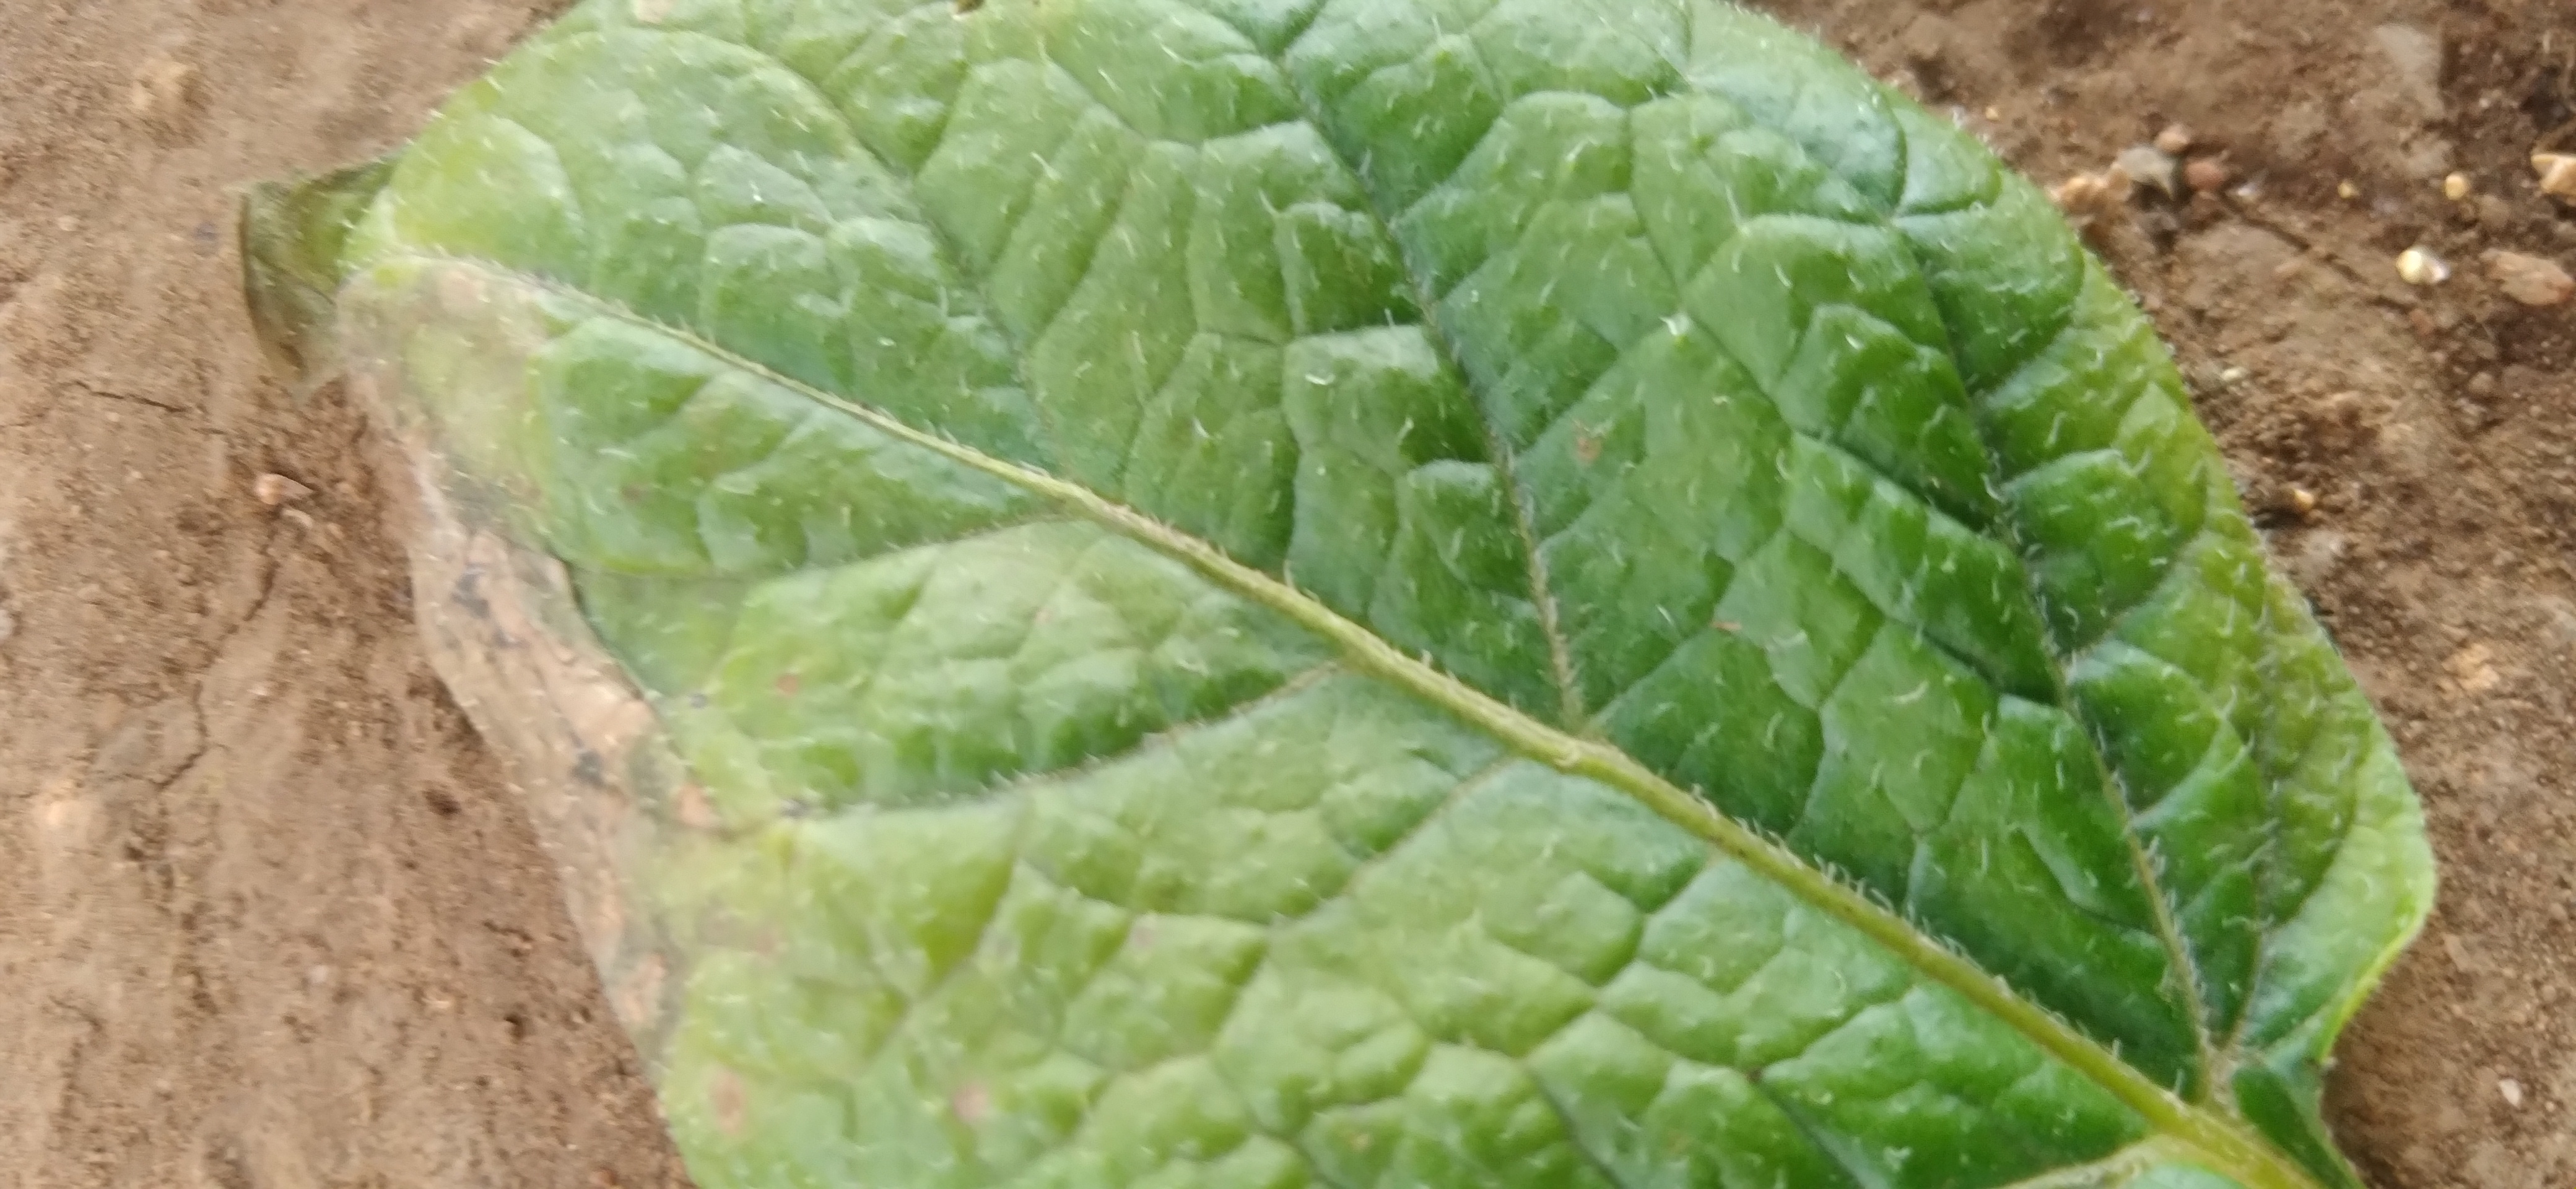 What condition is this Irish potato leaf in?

early blight
